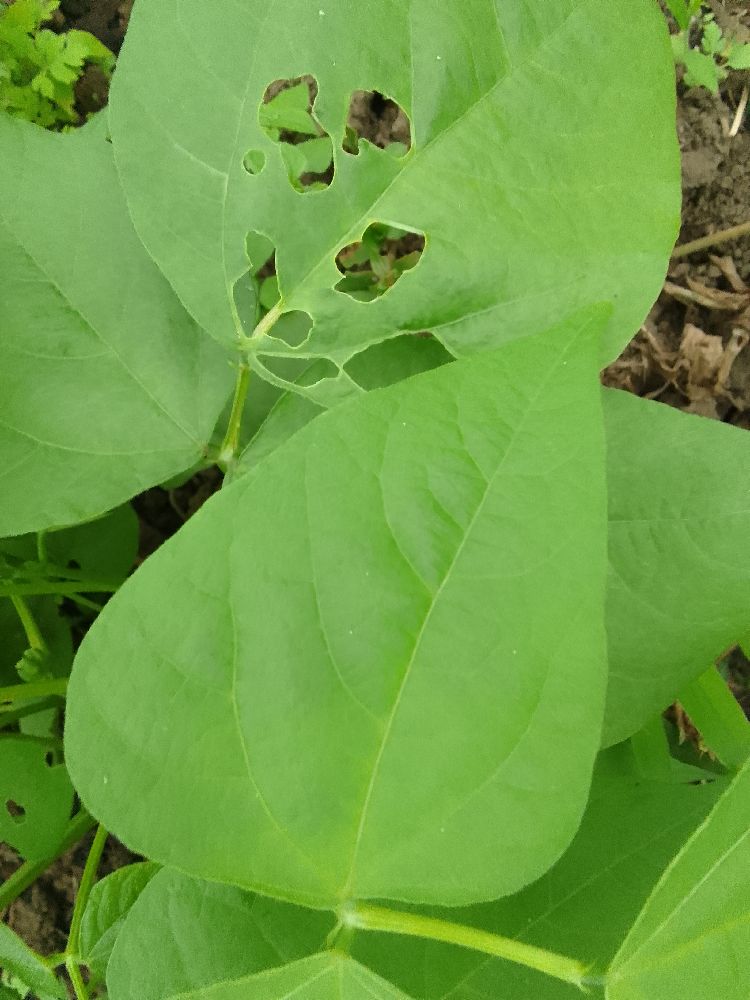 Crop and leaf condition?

common bean, healthy
